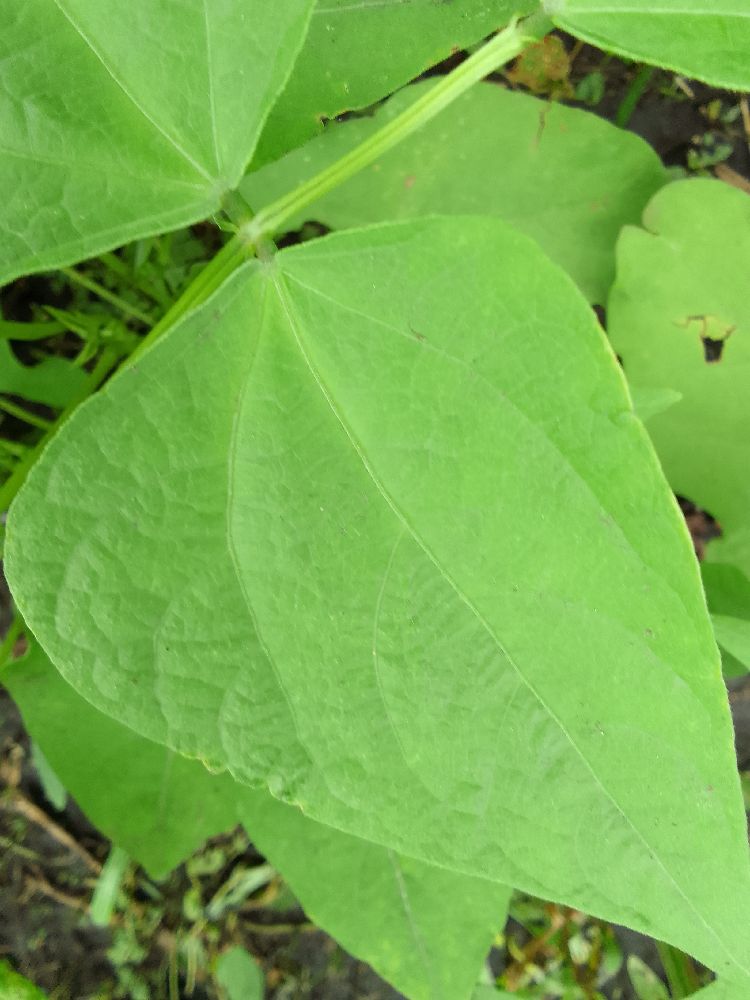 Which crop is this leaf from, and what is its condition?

common bean, healthy
